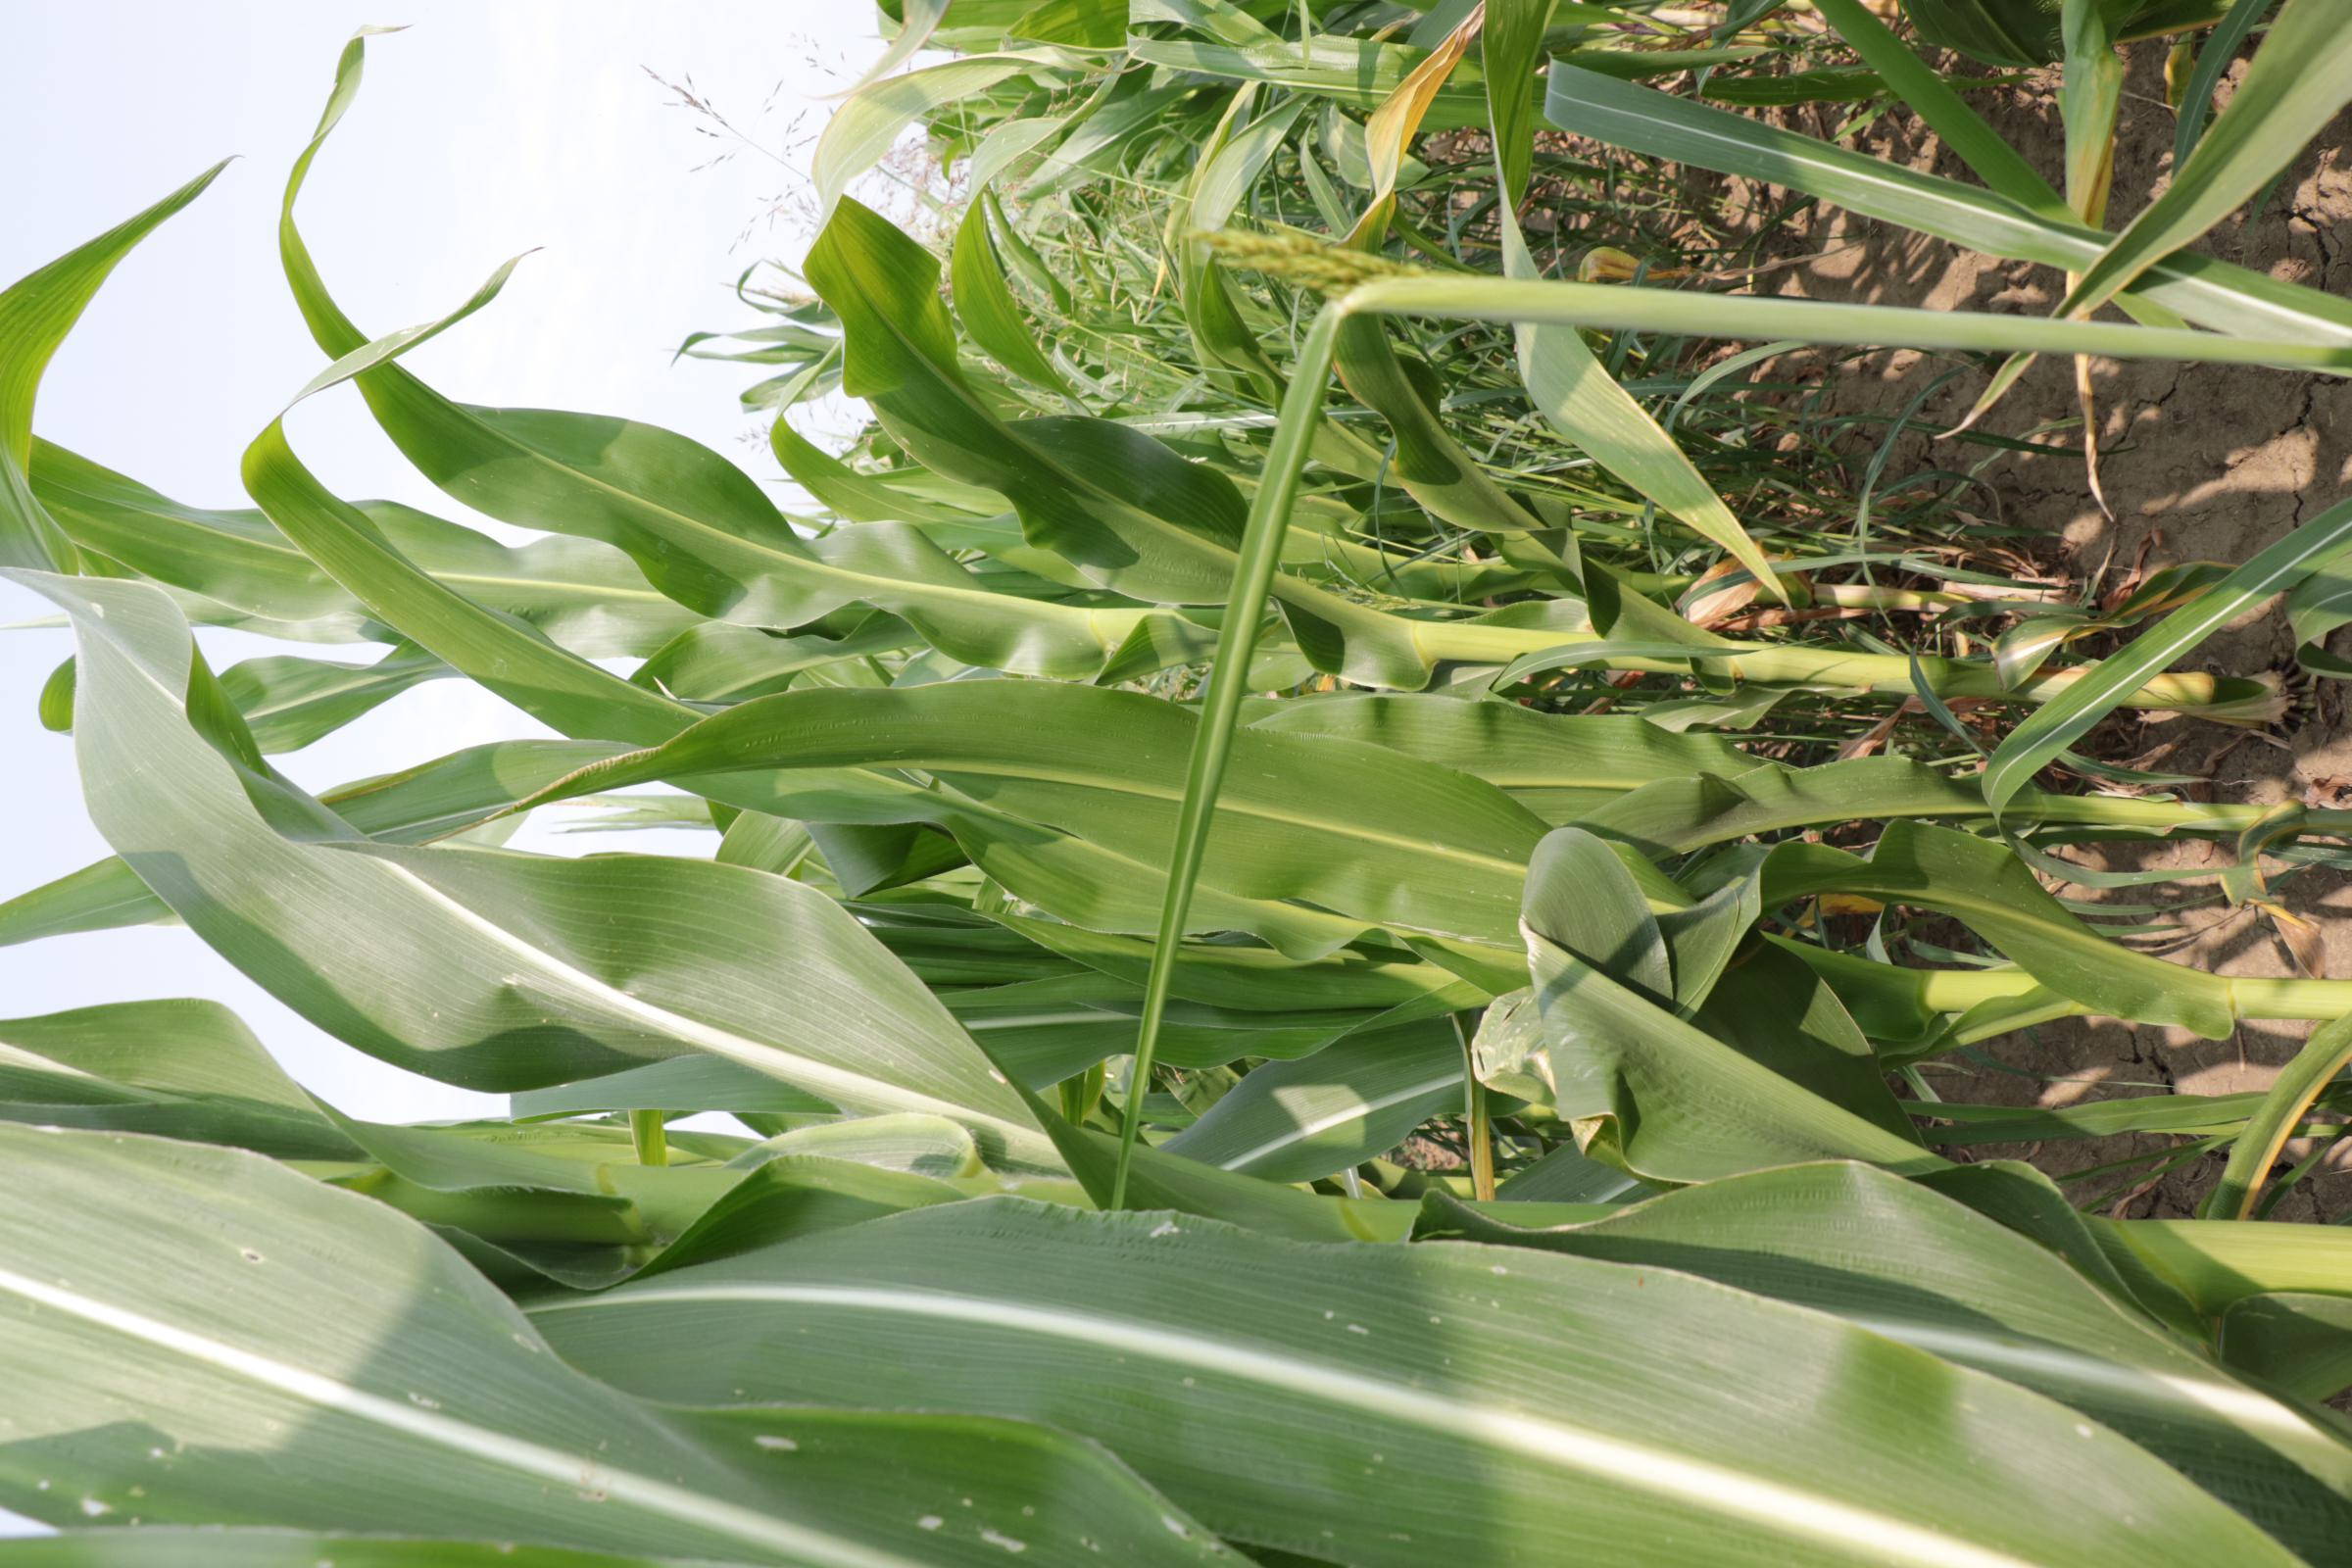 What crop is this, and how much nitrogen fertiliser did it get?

maize, full nitrogen fertilisation
